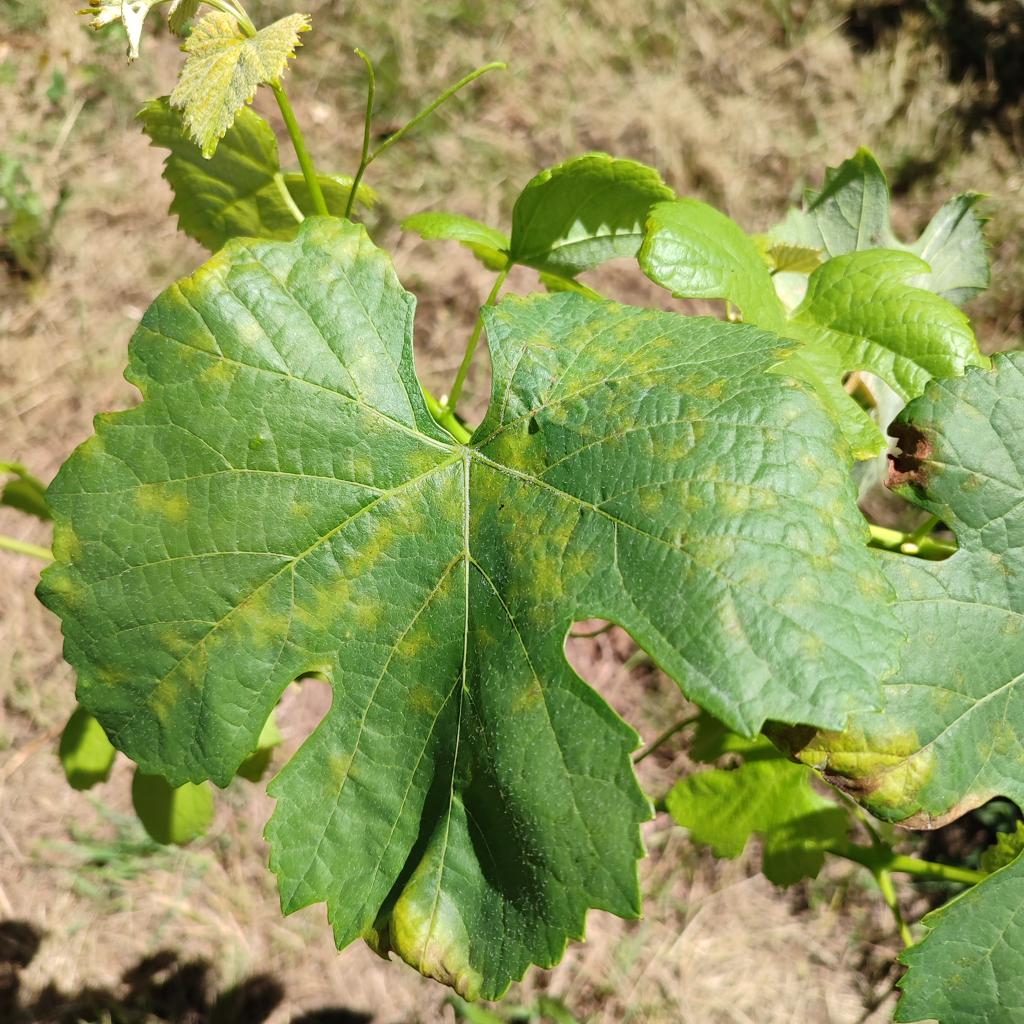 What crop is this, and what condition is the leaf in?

grapevine, downy mildew
